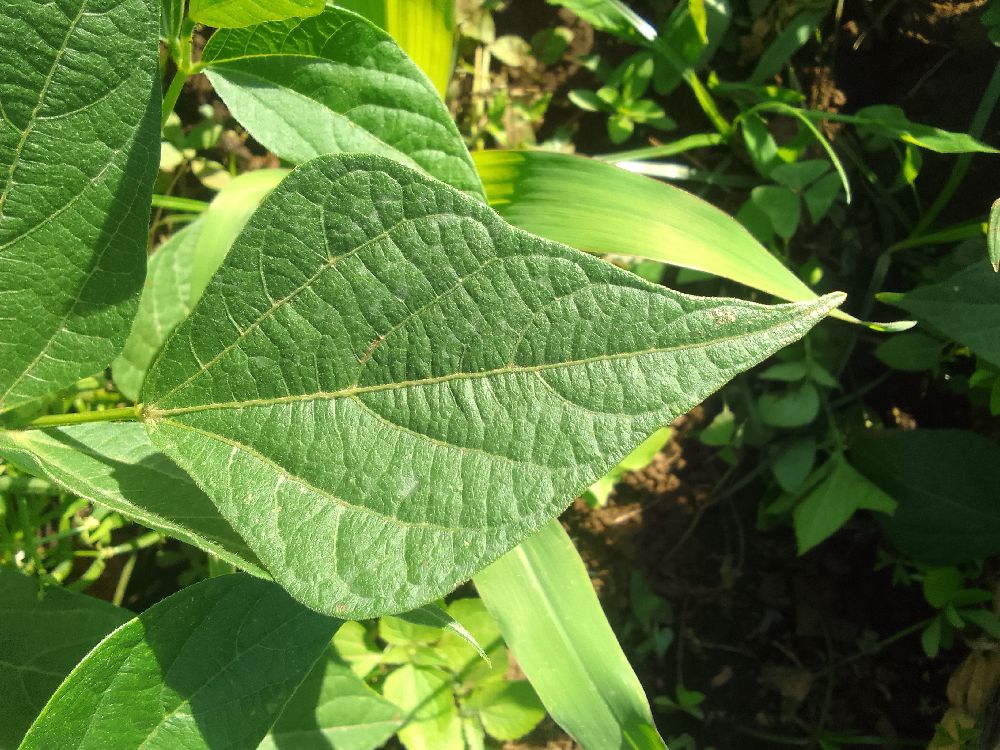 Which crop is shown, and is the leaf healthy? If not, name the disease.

common bean, healthy
